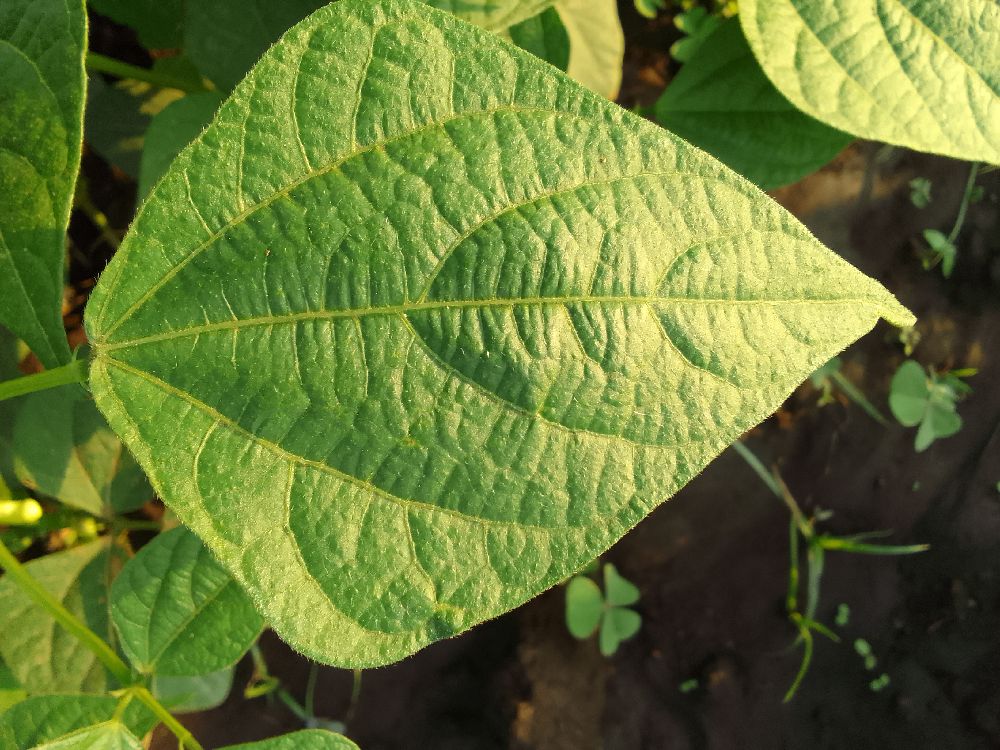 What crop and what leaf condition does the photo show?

common bean, healthy
